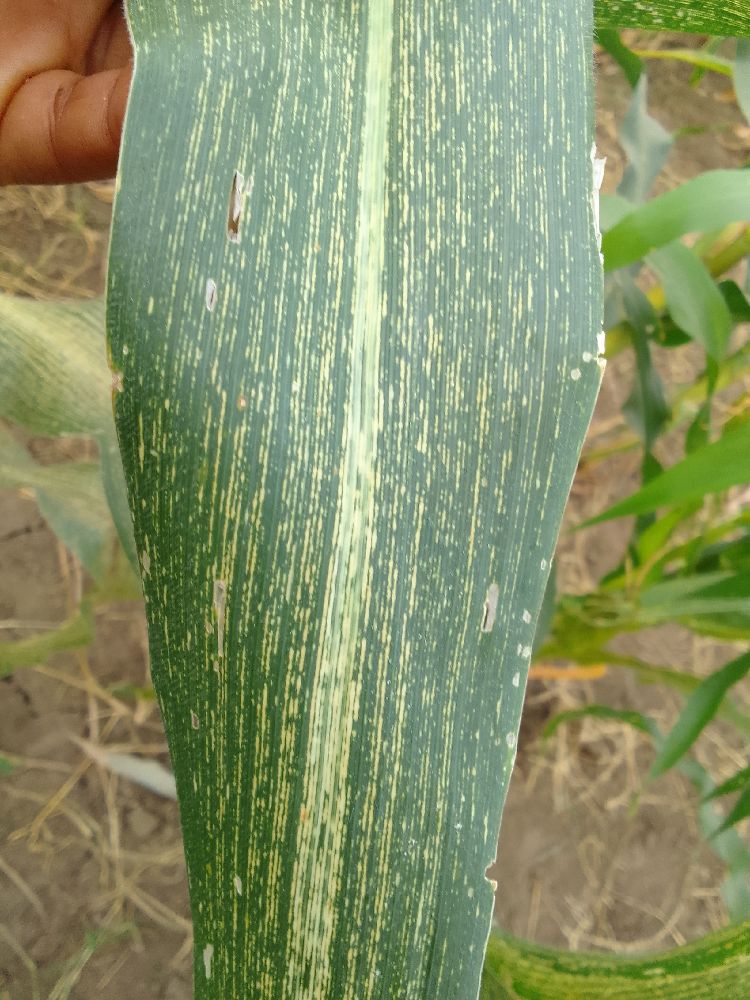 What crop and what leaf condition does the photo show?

maize, maize streak virus
